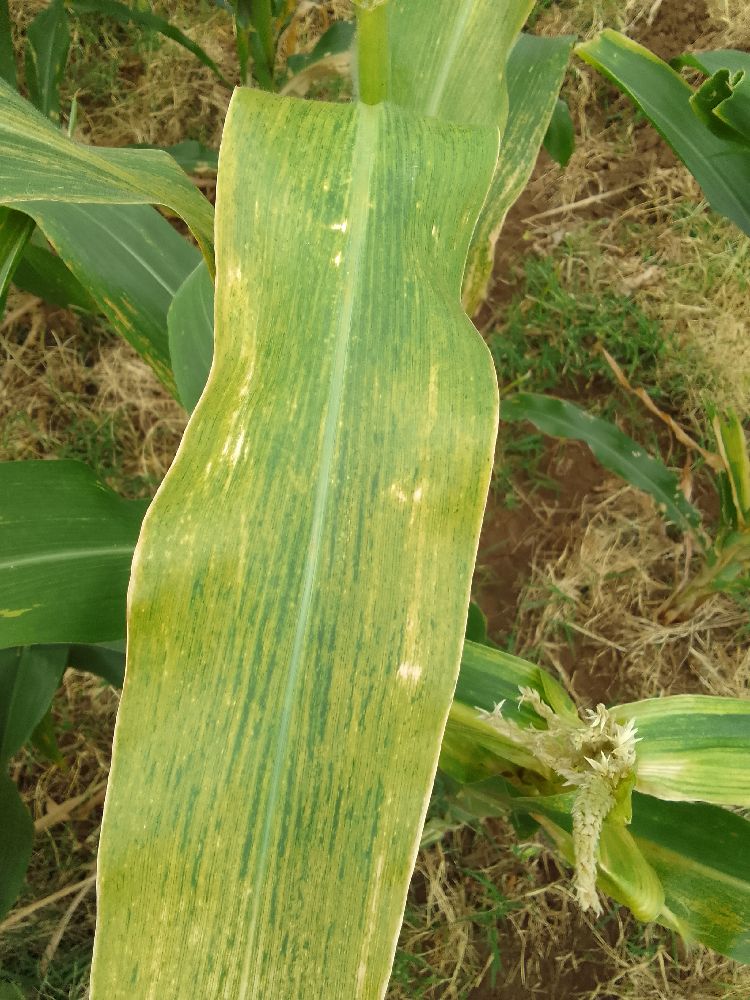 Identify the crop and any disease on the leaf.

maize, maize lethal necrosis
